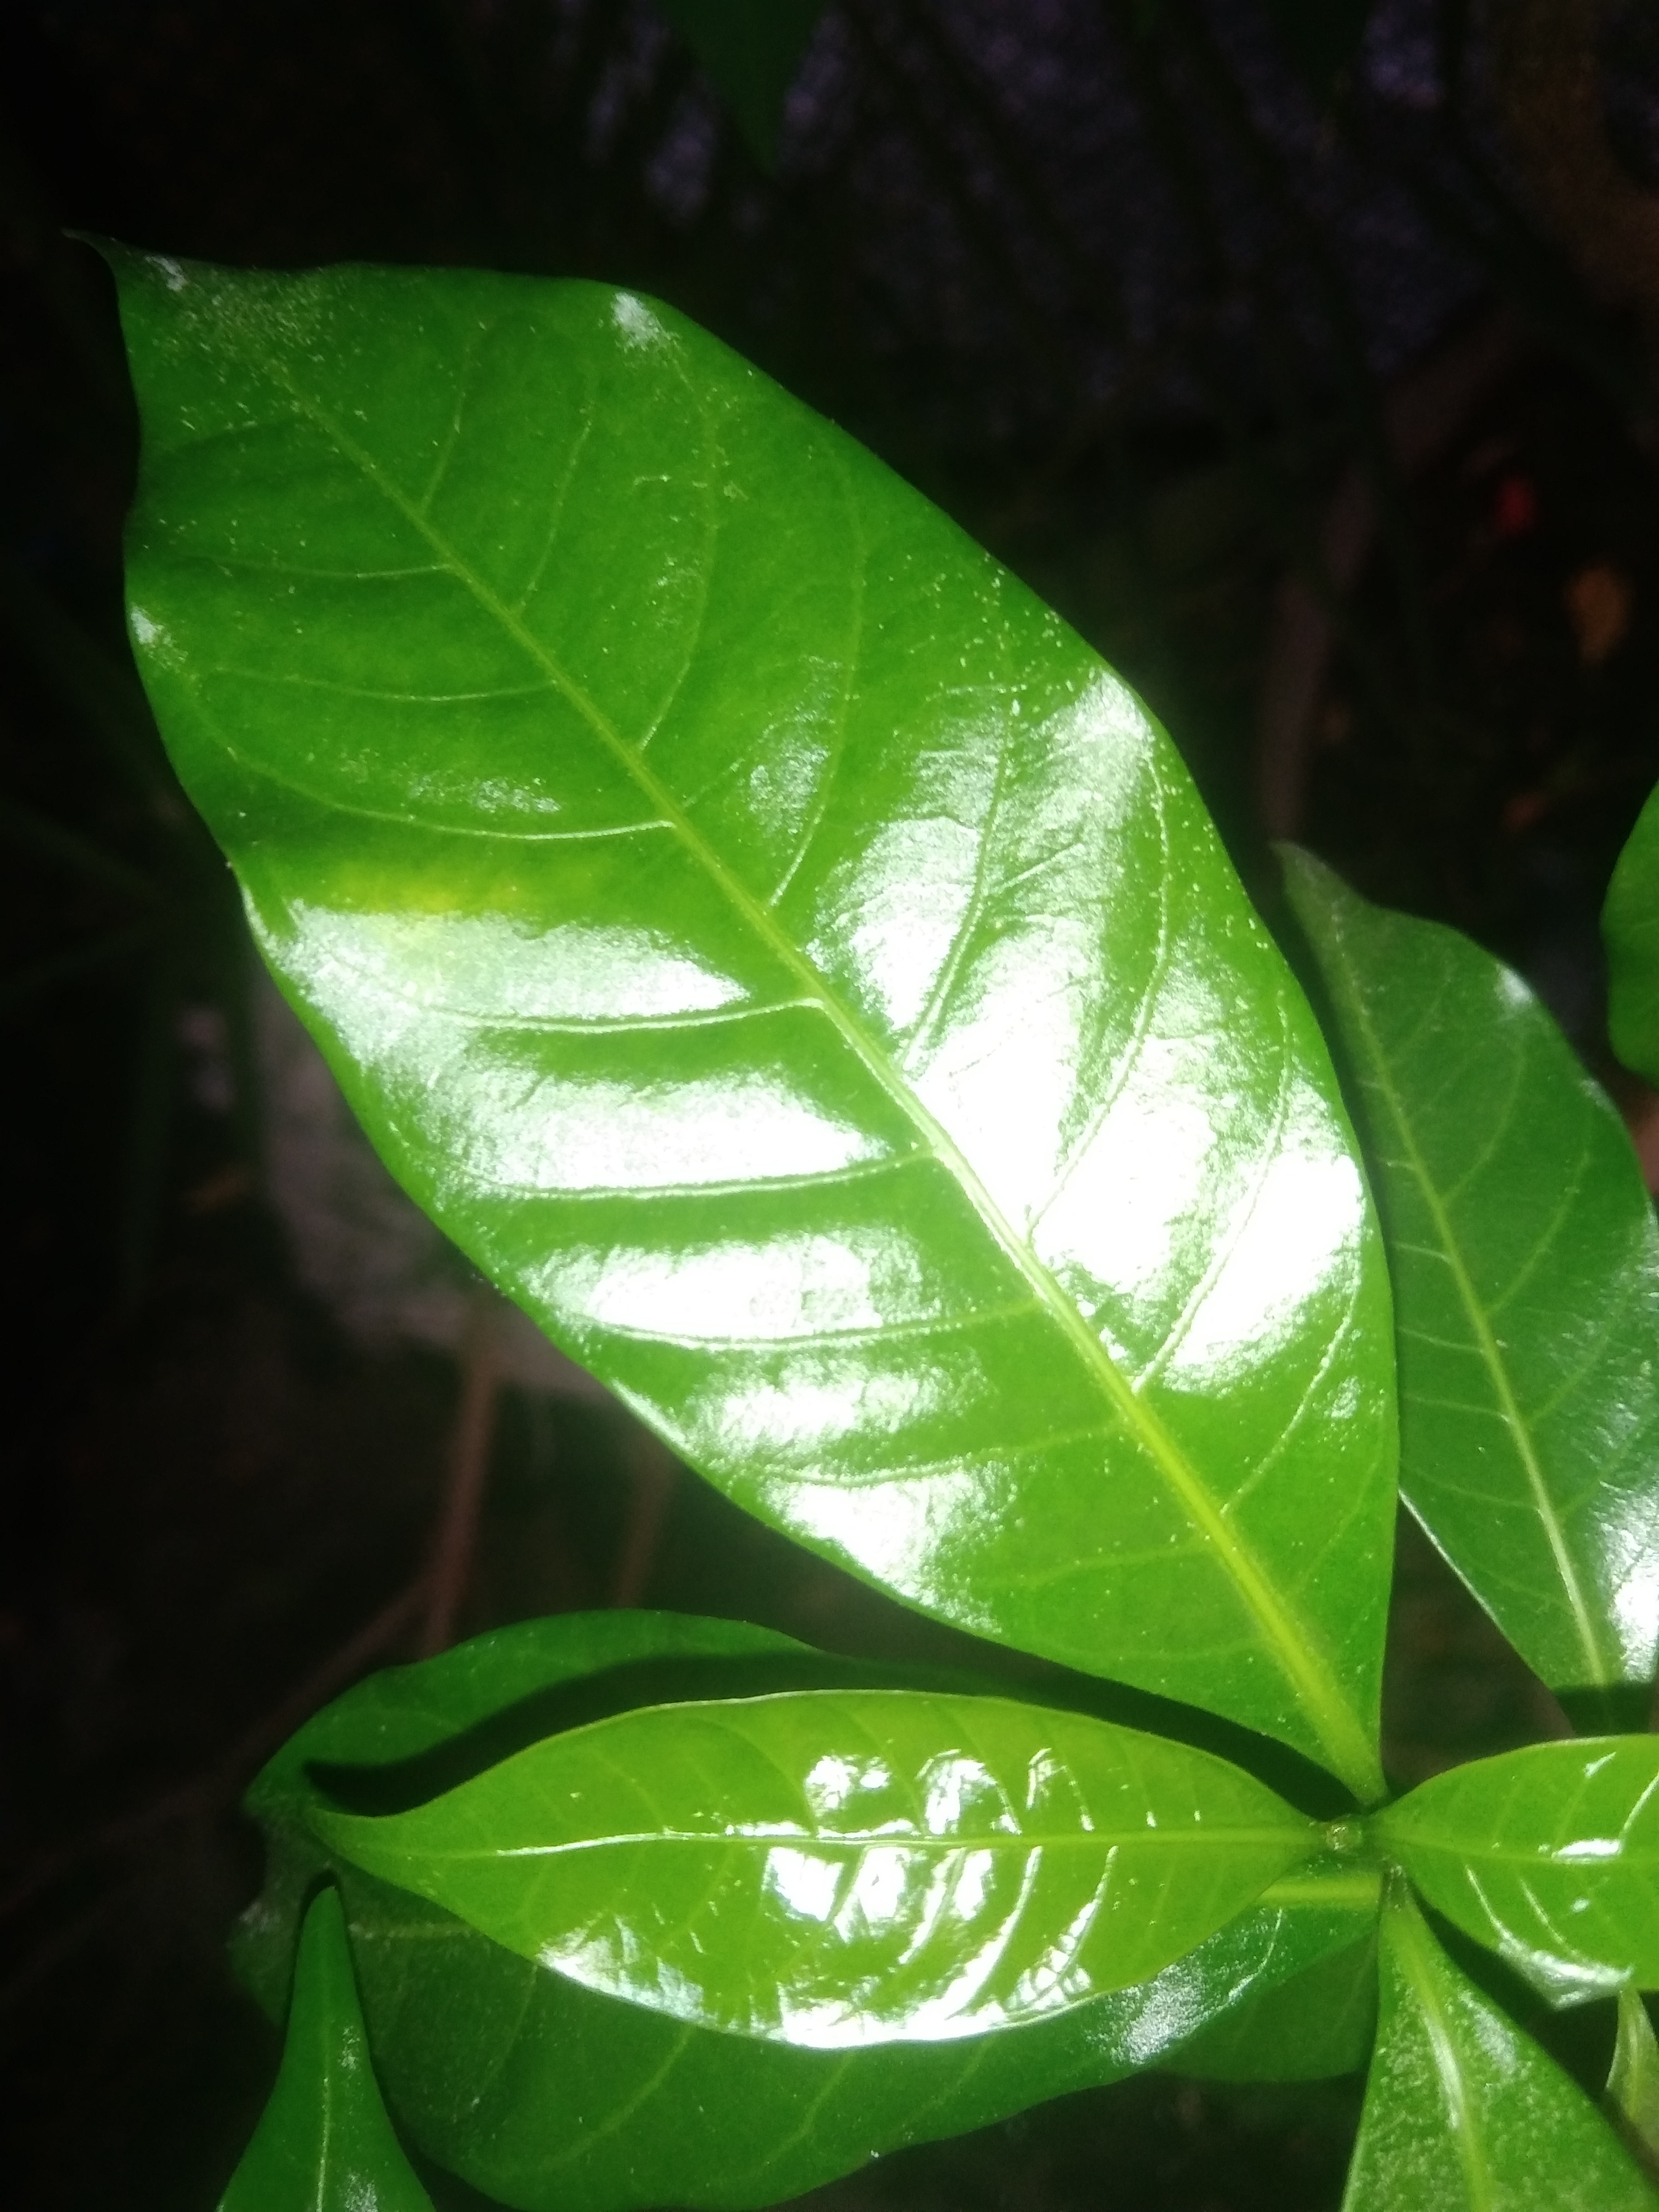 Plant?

togor
